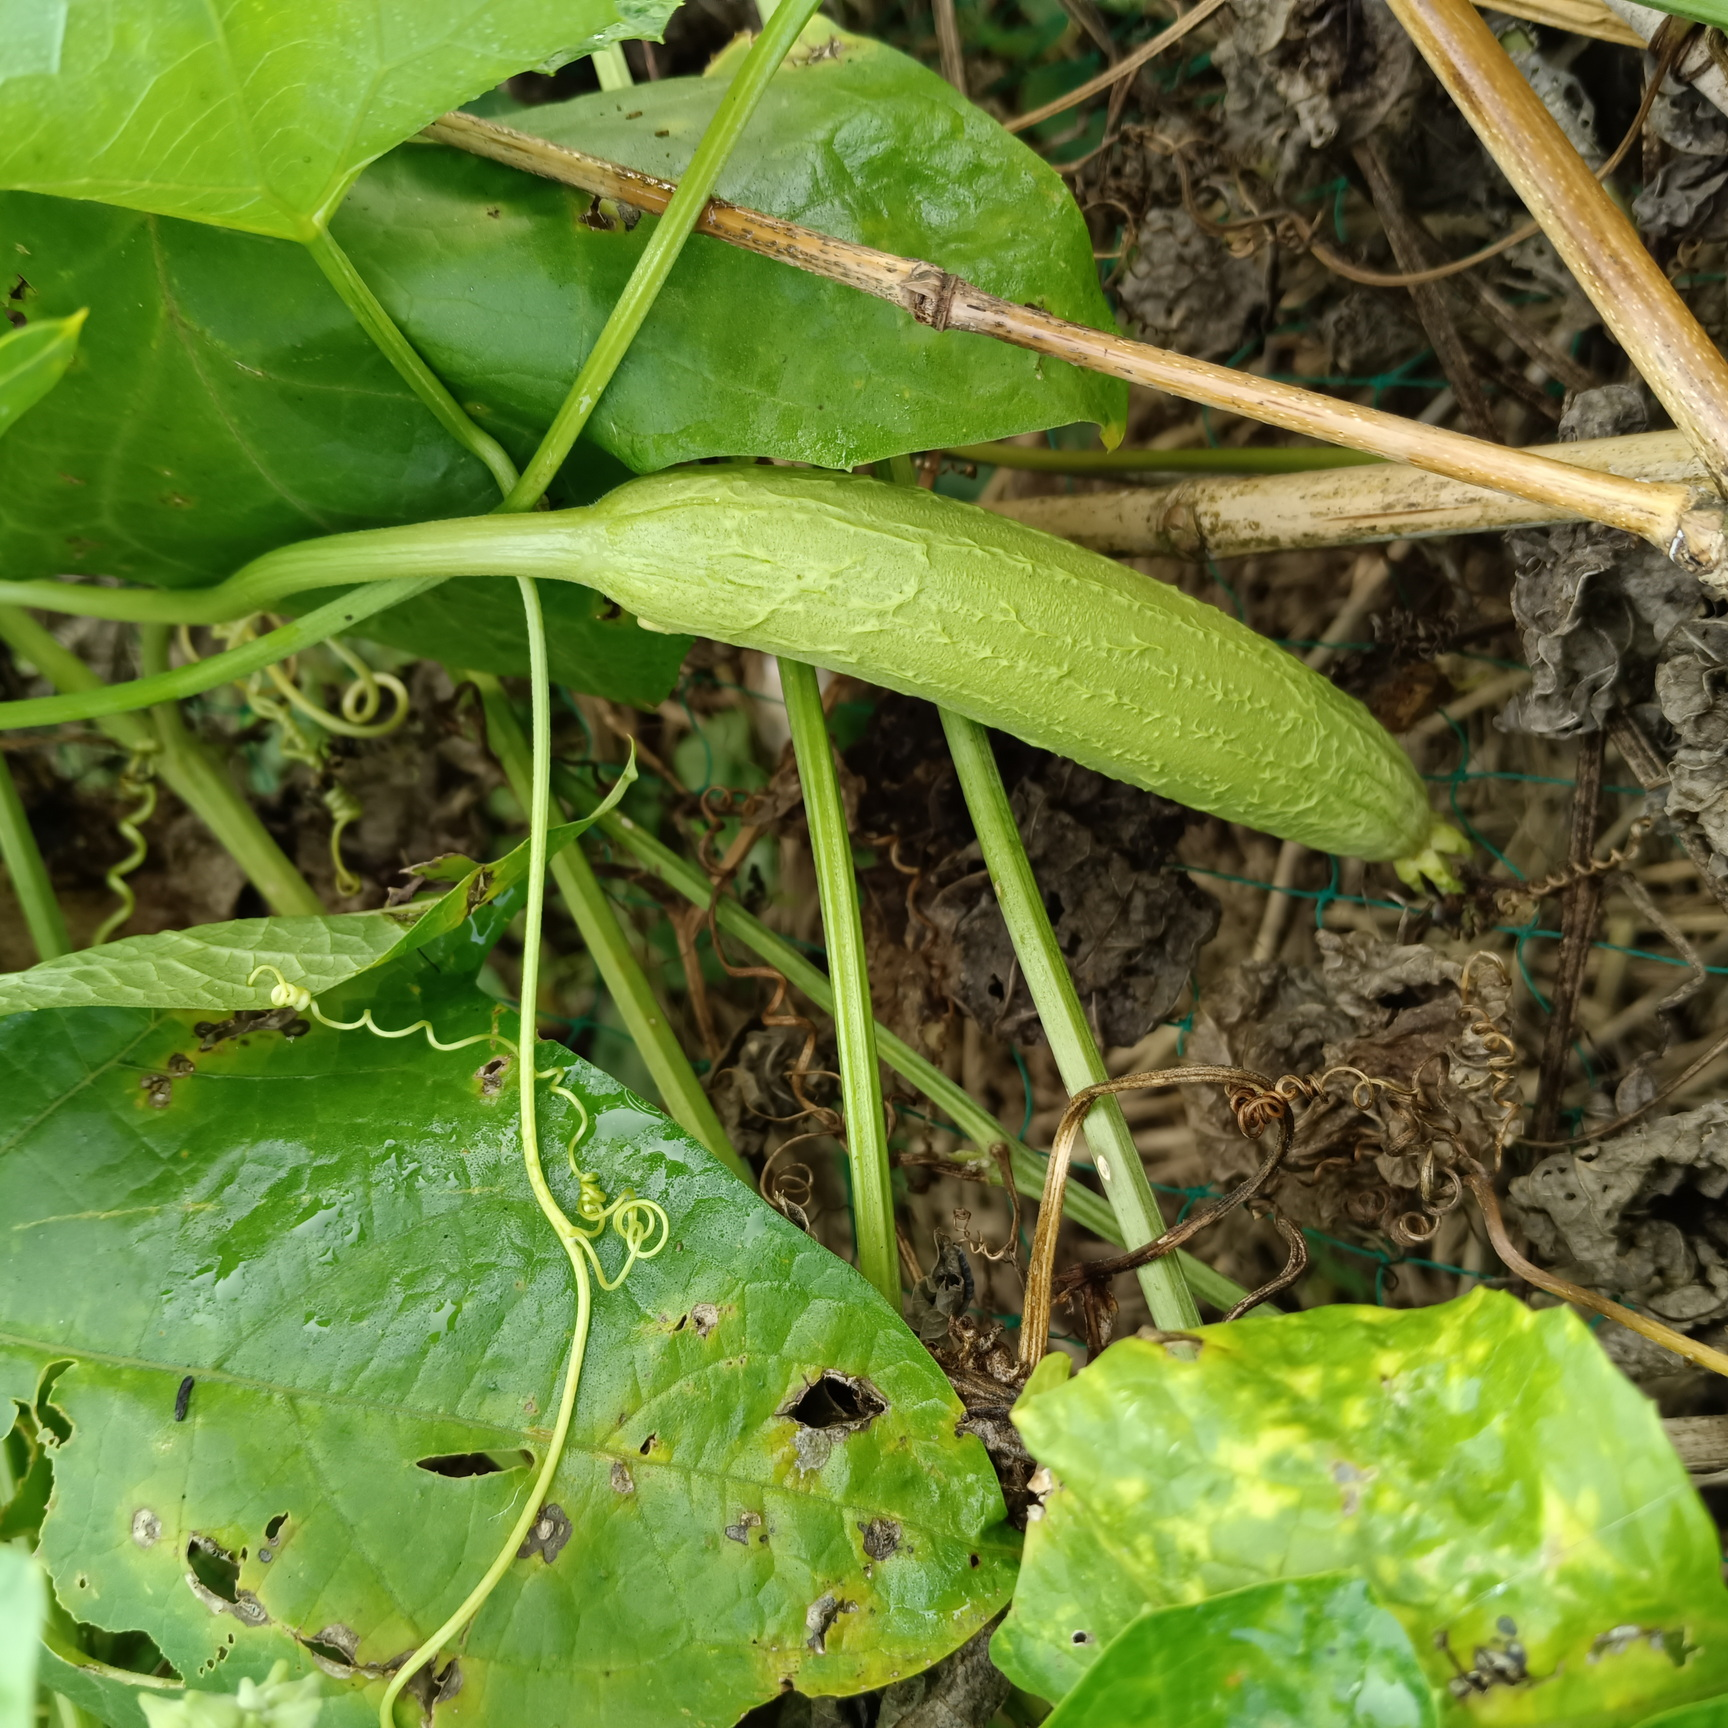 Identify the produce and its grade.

luffa, fresh
